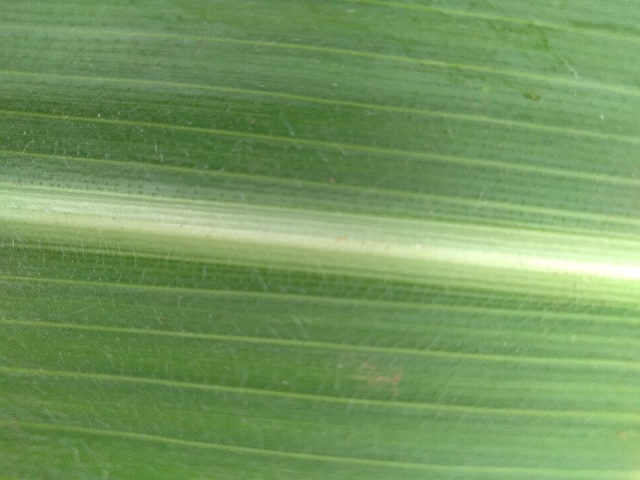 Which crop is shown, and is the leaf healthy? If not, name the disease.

maize, healthy
